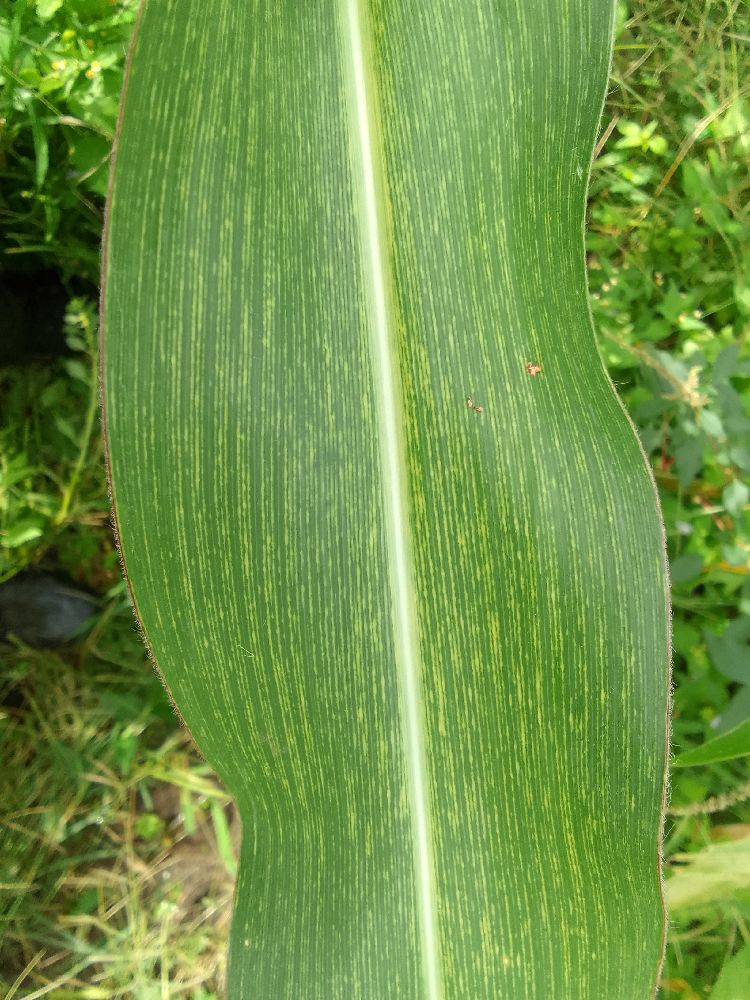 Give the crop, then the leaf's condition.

maize, healthy
